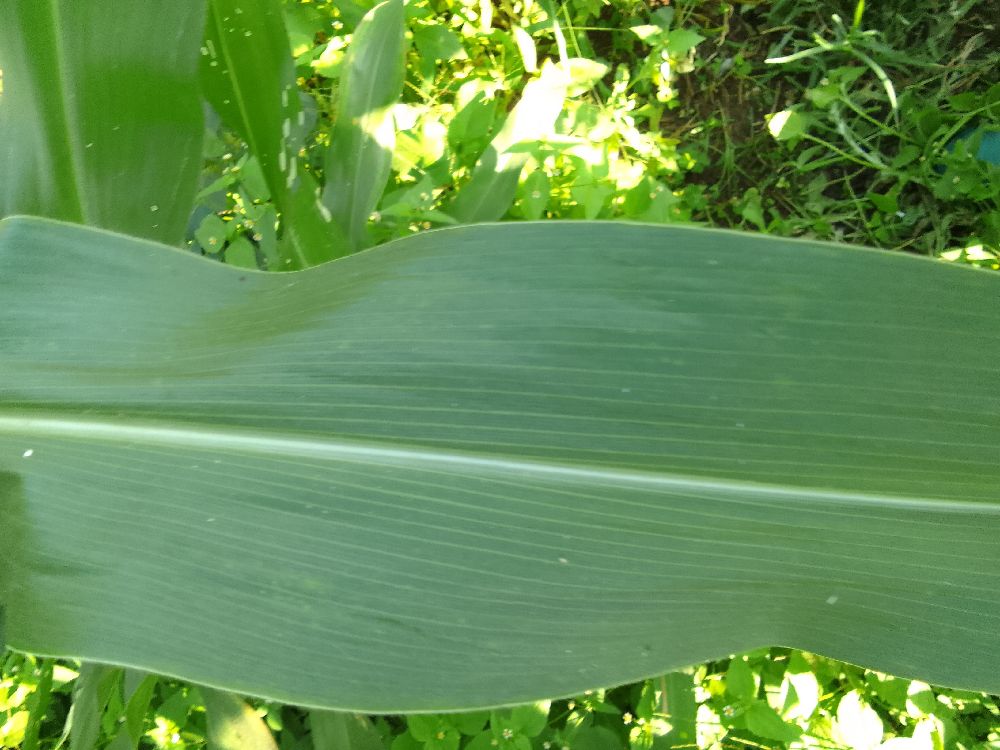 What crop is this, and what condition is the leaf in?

maize, healthy
